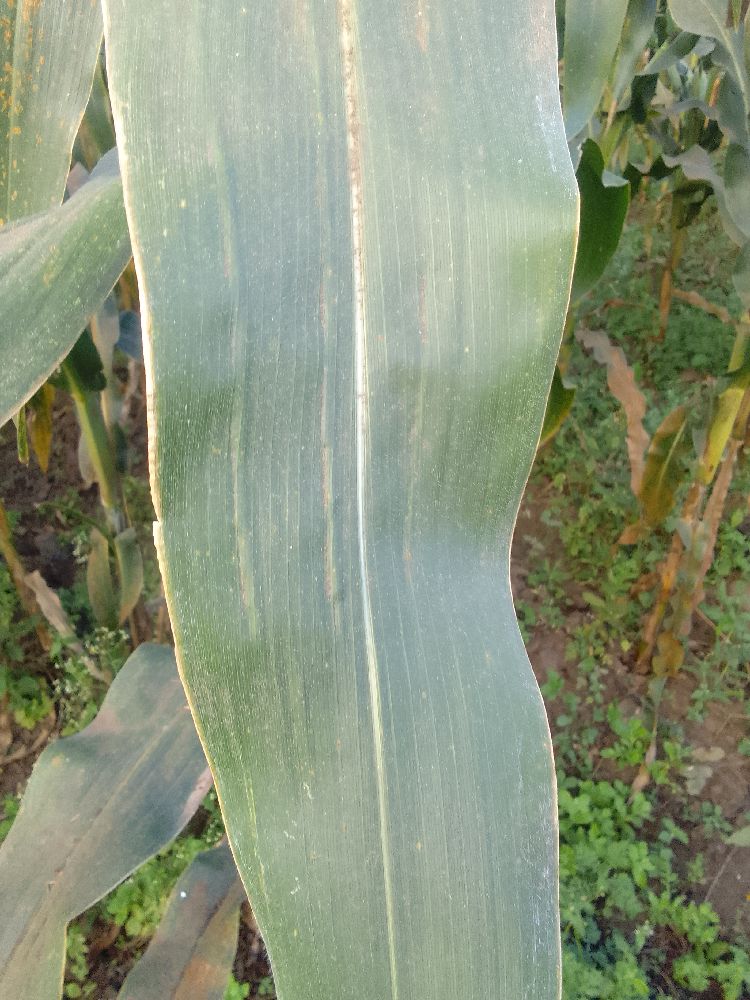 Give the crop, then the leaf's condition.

maize, healthy
